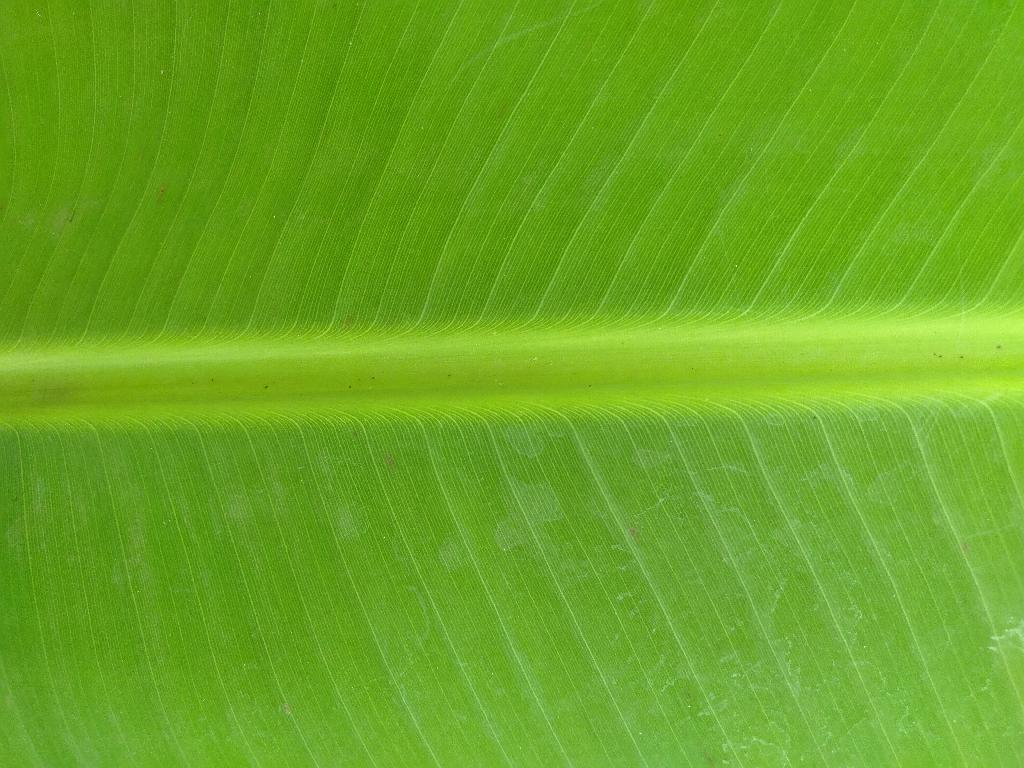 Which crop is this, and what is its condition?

banana, healthy
